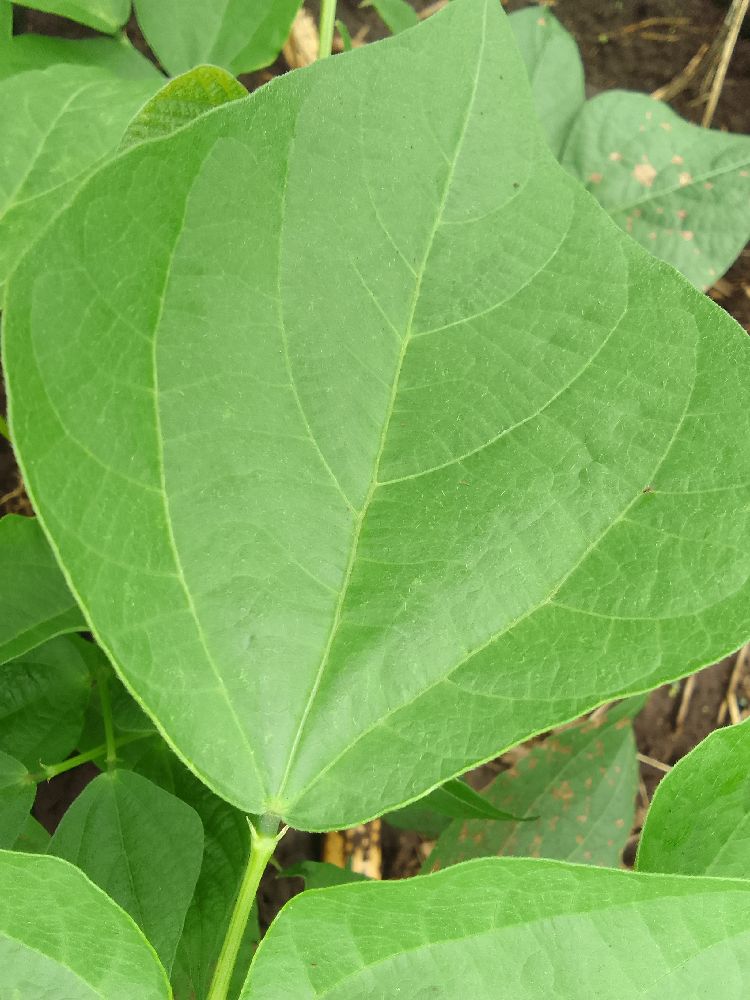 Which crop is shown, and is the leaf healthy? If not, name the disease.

common bean, healthy
